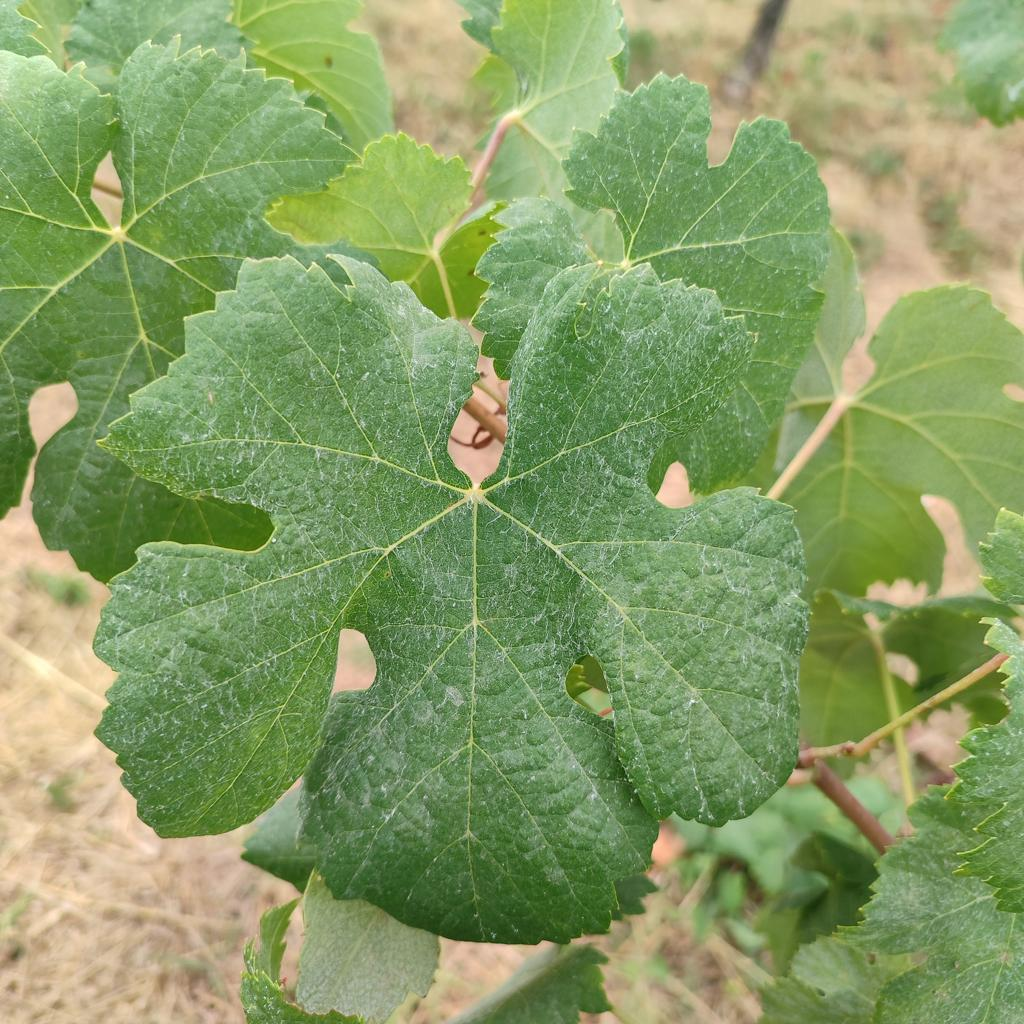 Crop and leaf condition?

grapevine, healthy
